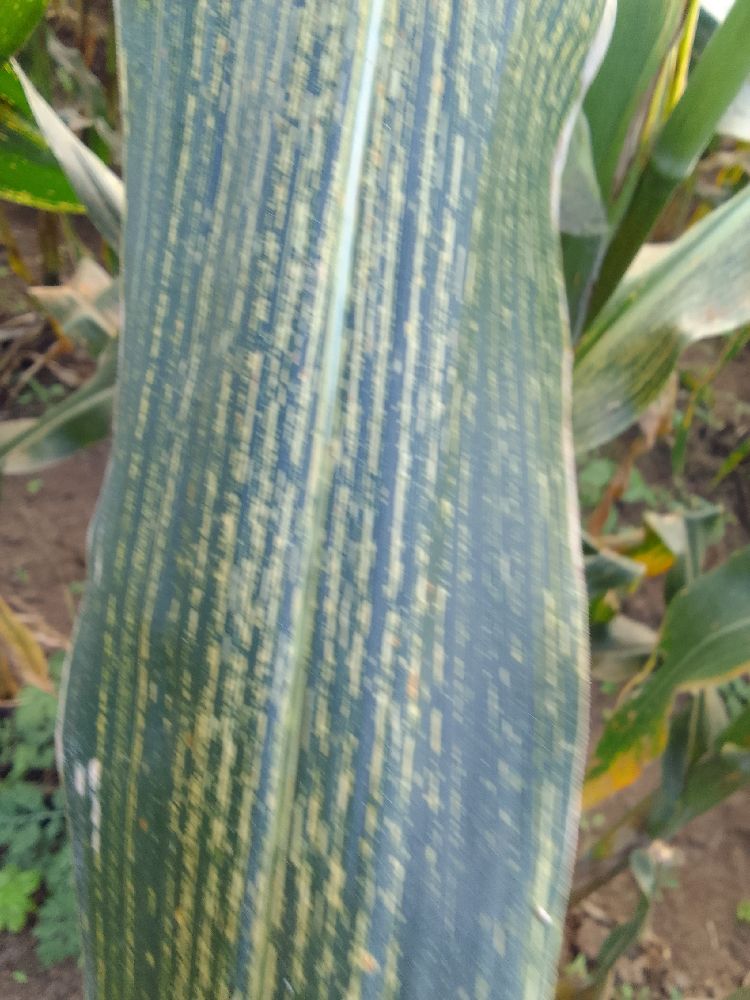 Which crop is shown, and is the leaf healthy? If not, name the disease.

maize, maize streak virus
